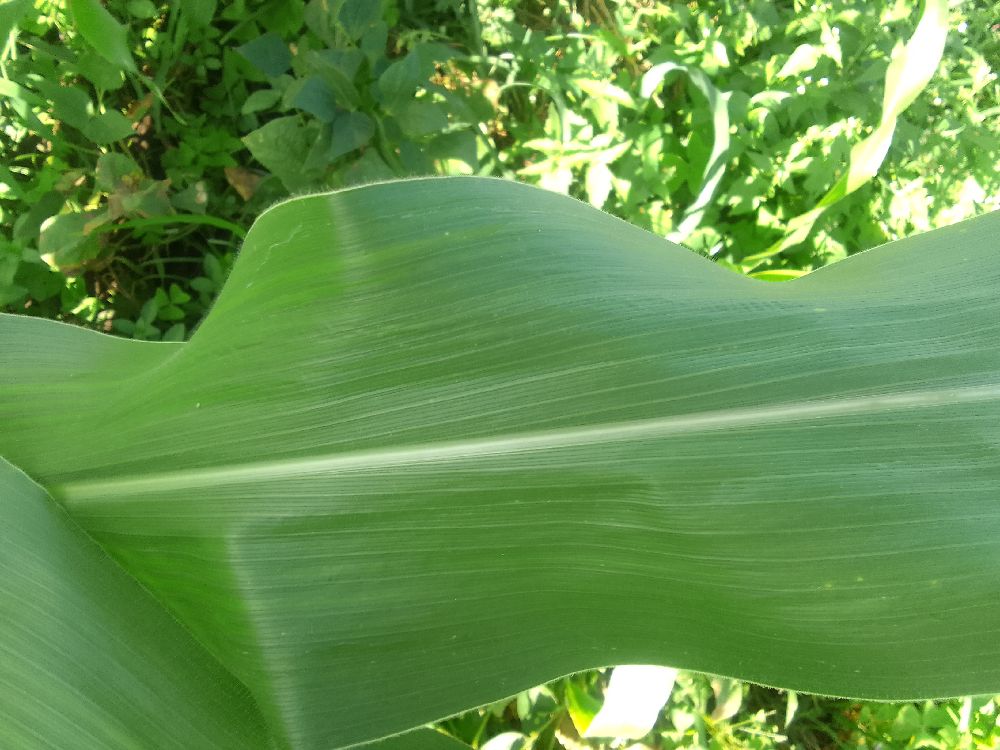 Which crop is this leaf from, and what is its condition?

maize, healthy
